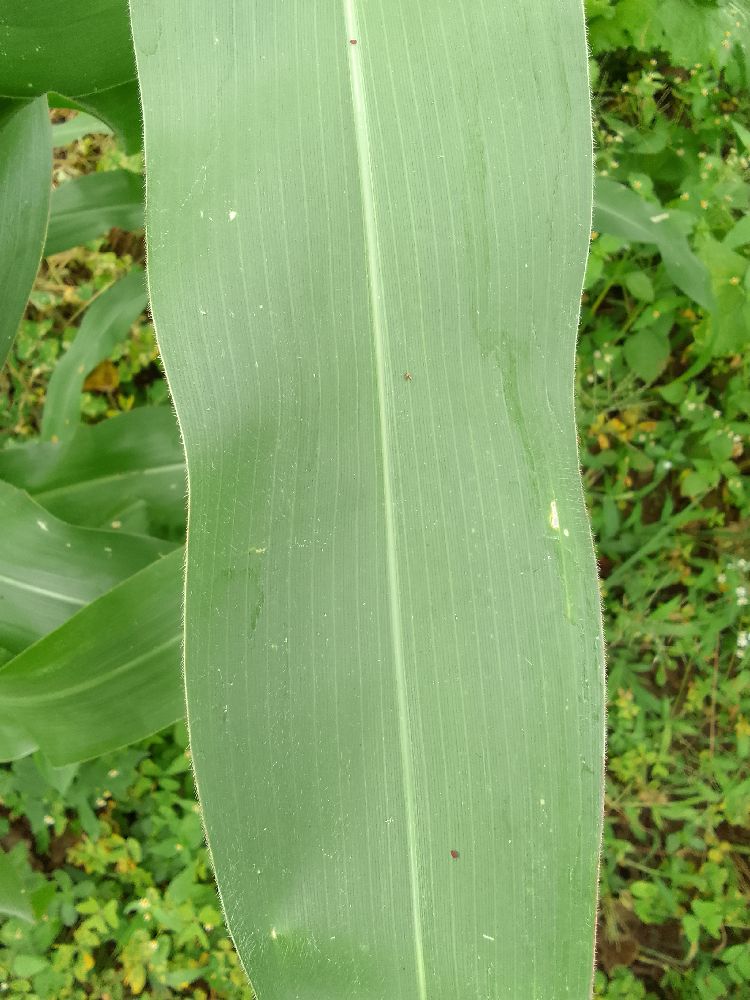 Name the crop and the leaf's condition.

maize, healthy
